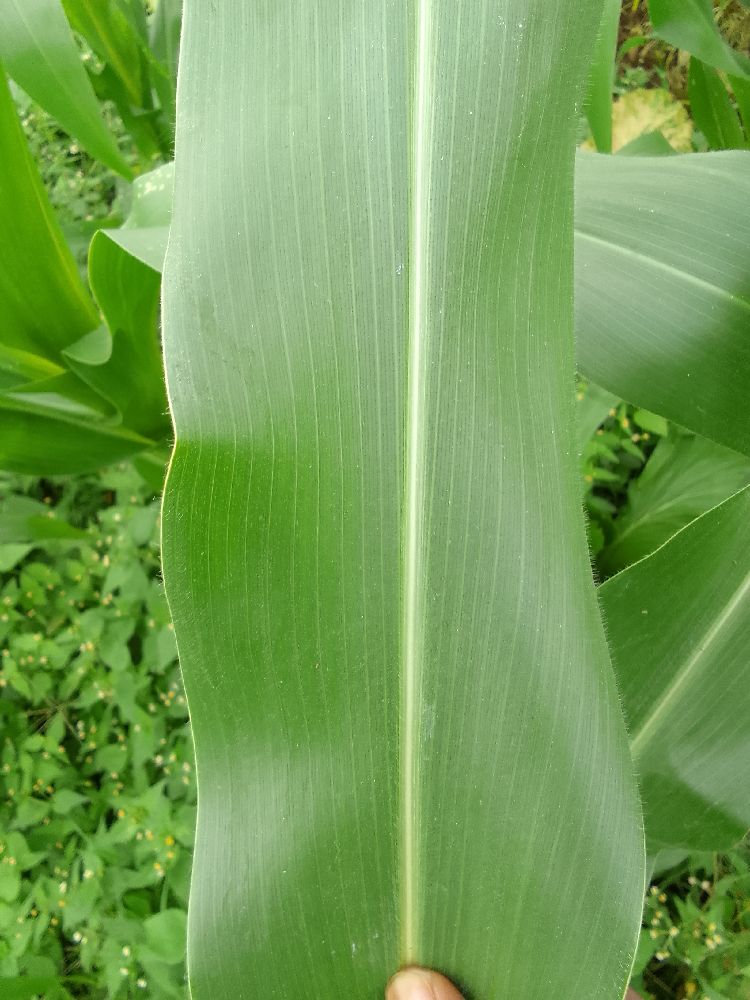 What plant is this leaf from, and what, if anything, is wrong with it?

maize, healthy
